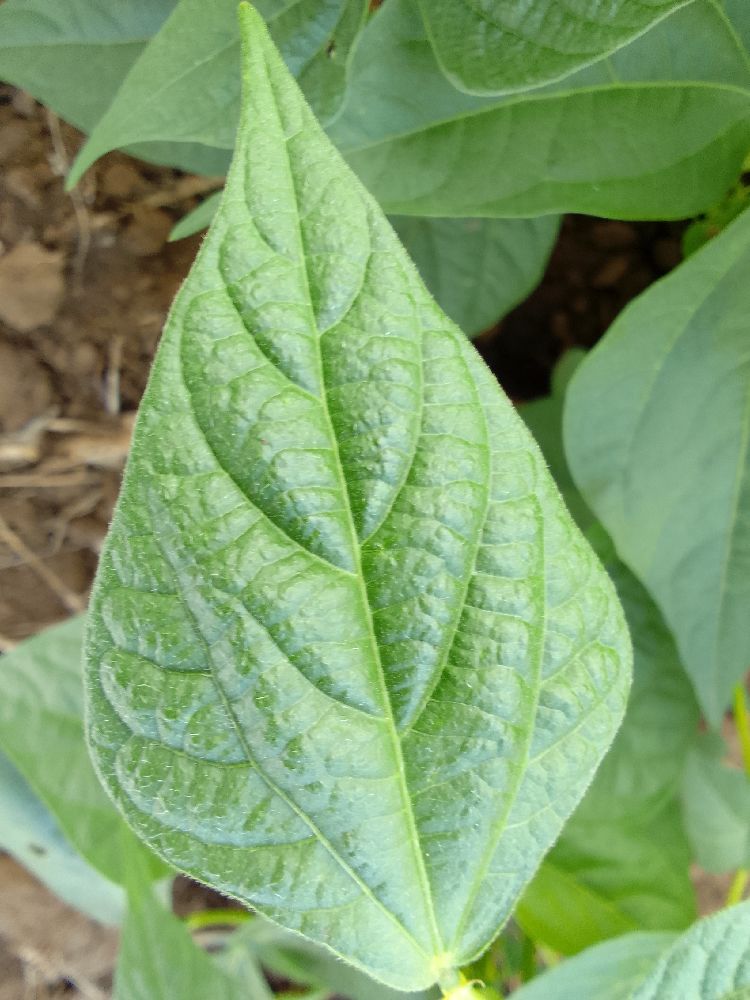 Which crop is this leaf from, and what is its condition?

common bean, healthy
